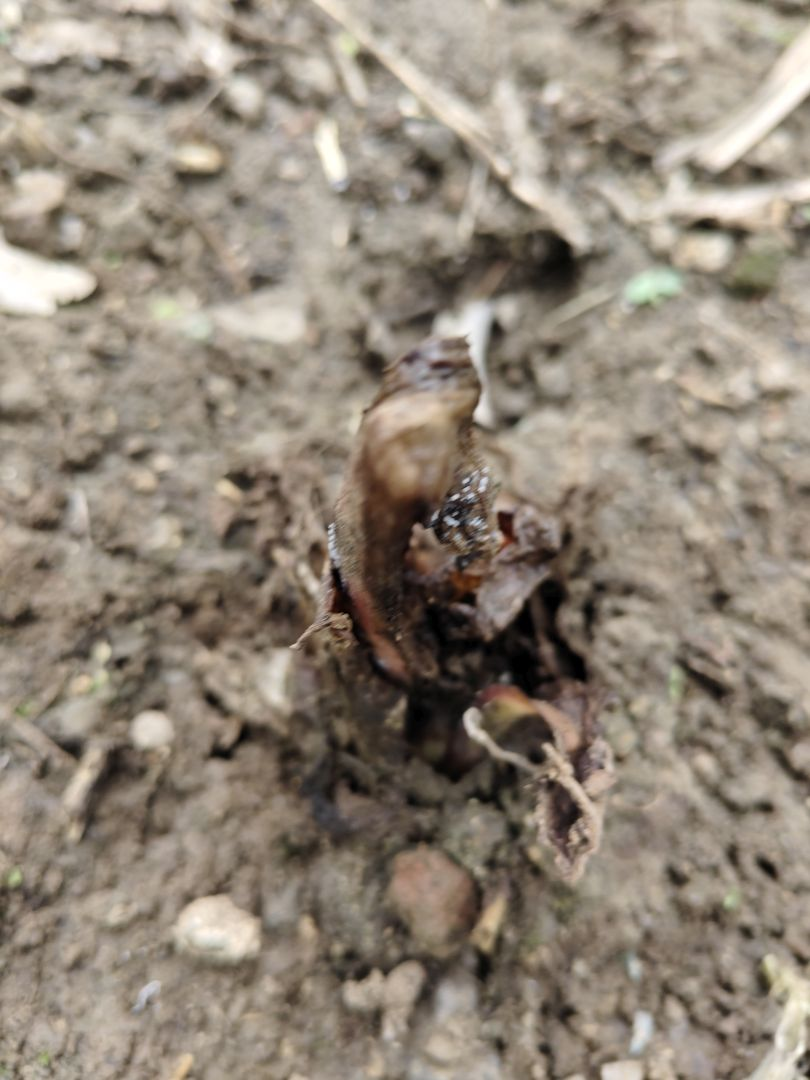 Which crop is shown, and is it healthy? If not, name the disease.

taro, root rot
